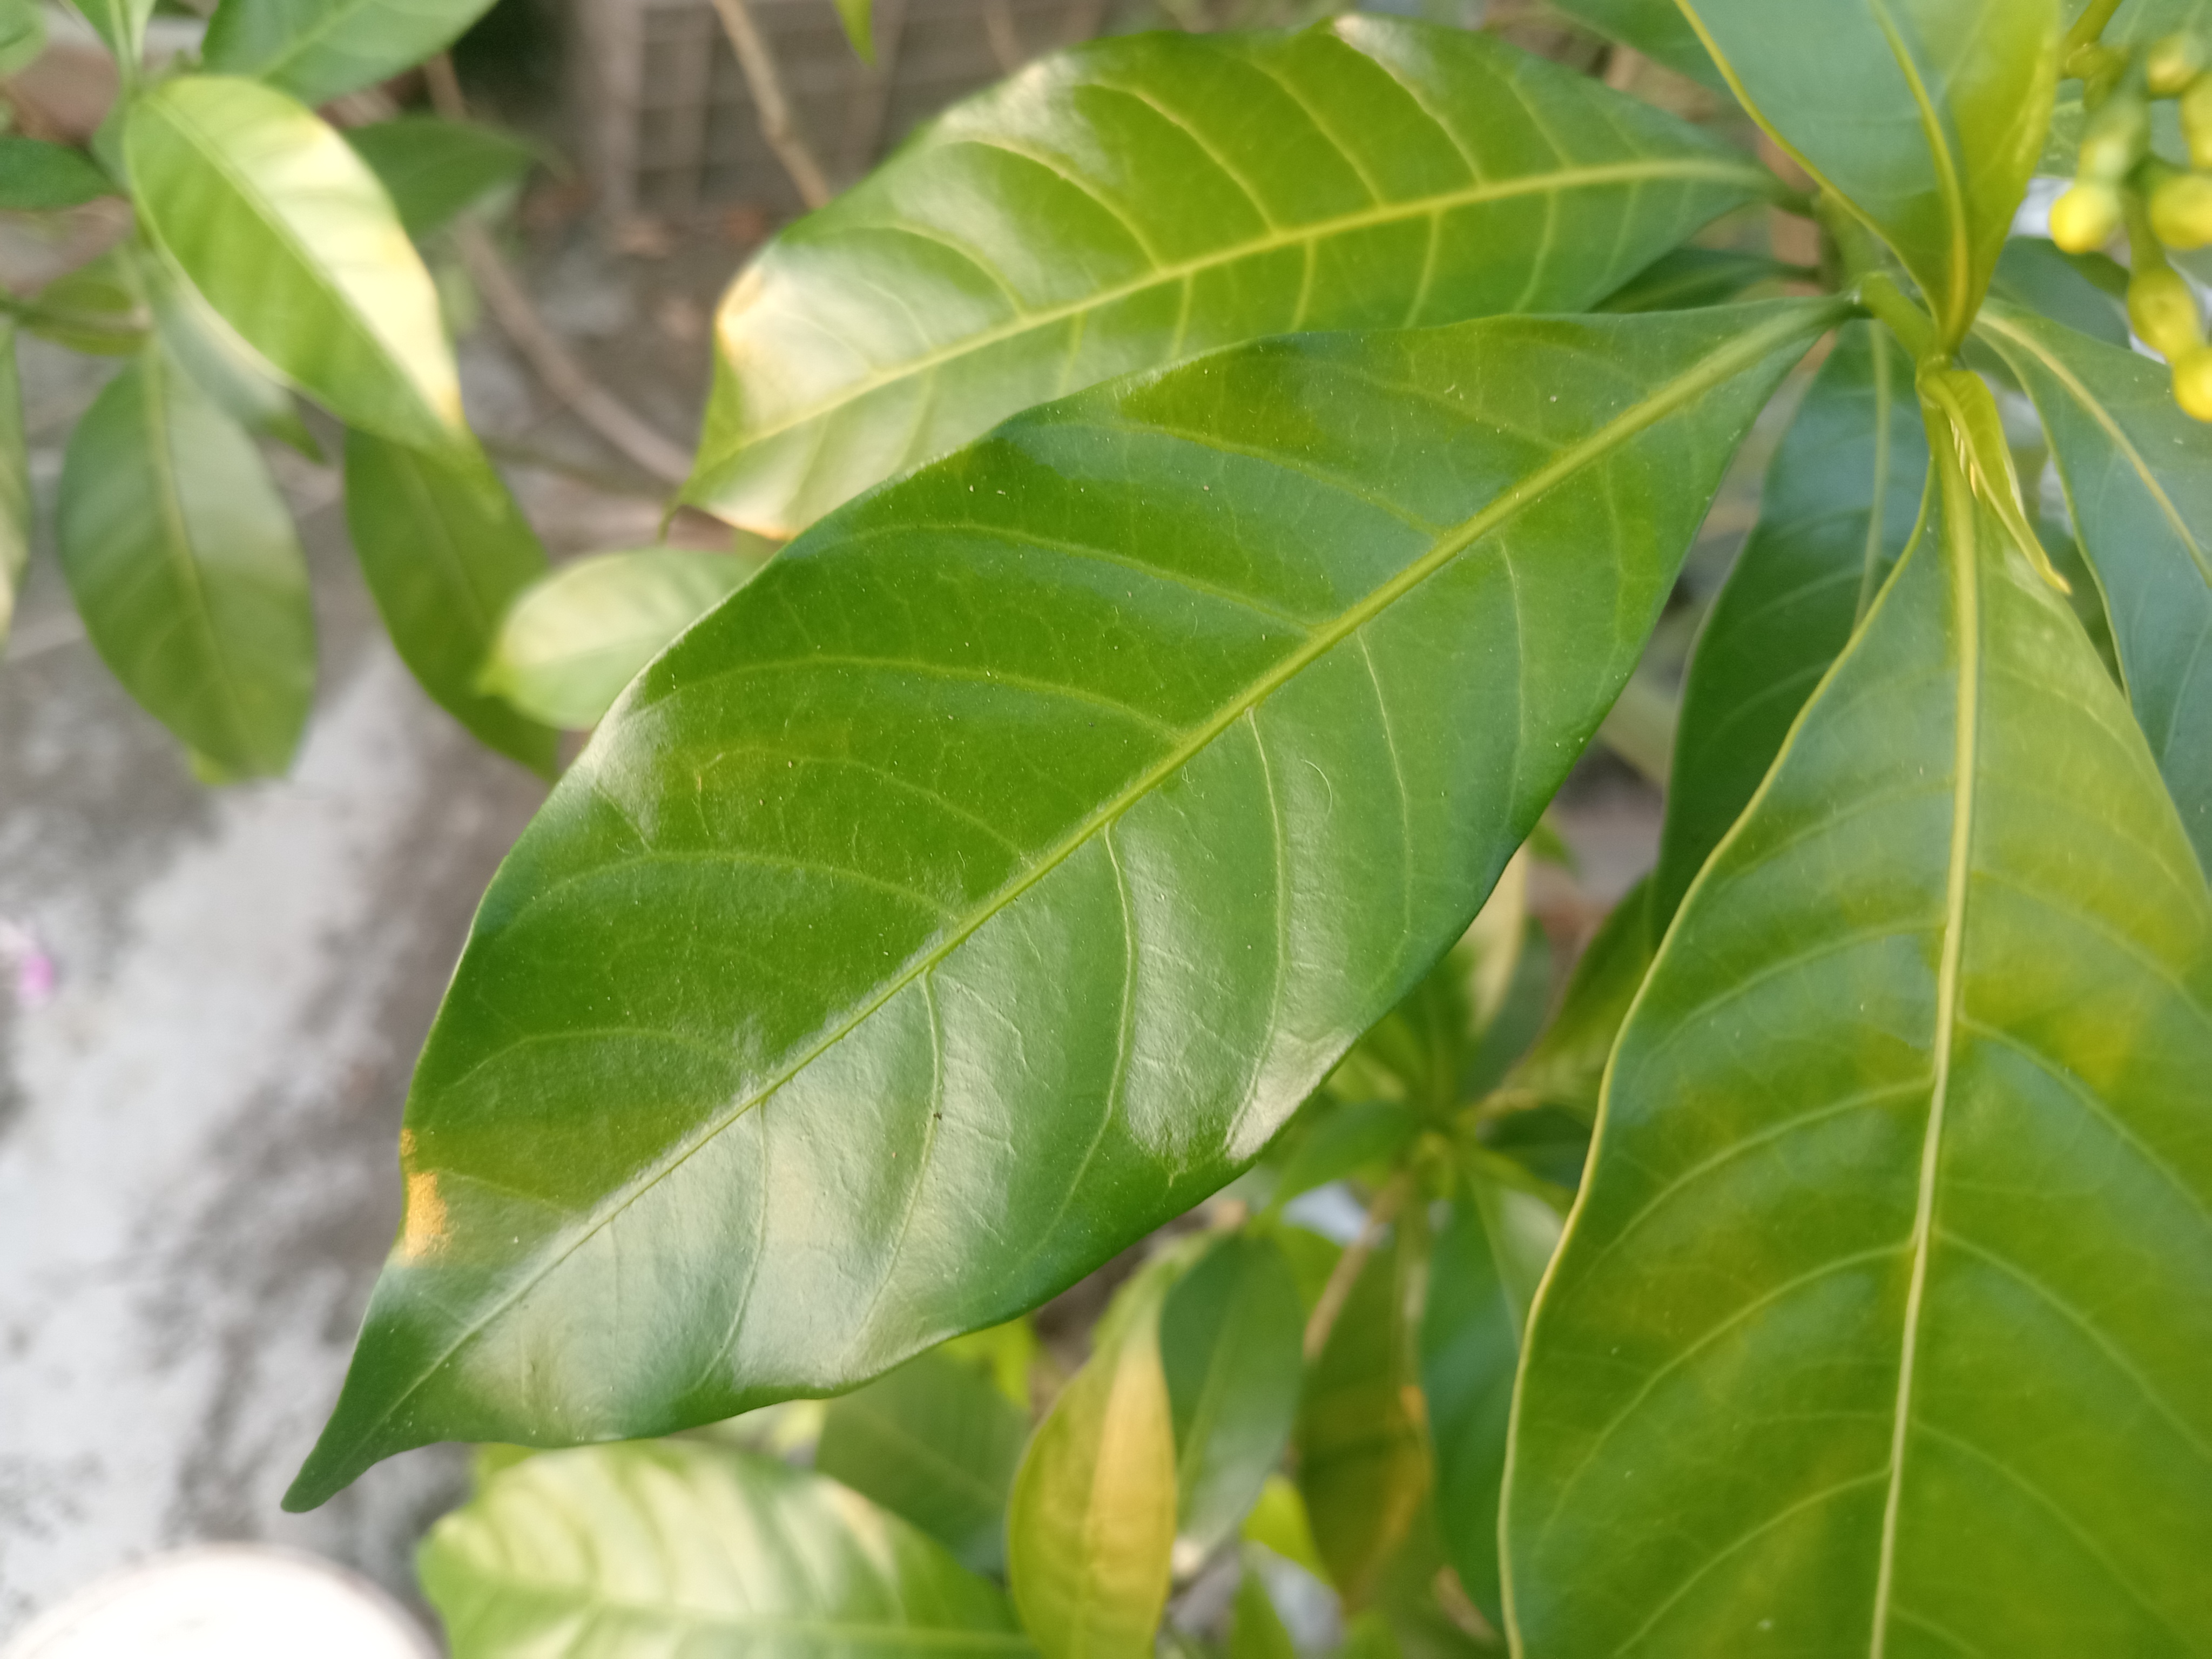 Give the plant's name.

togor
